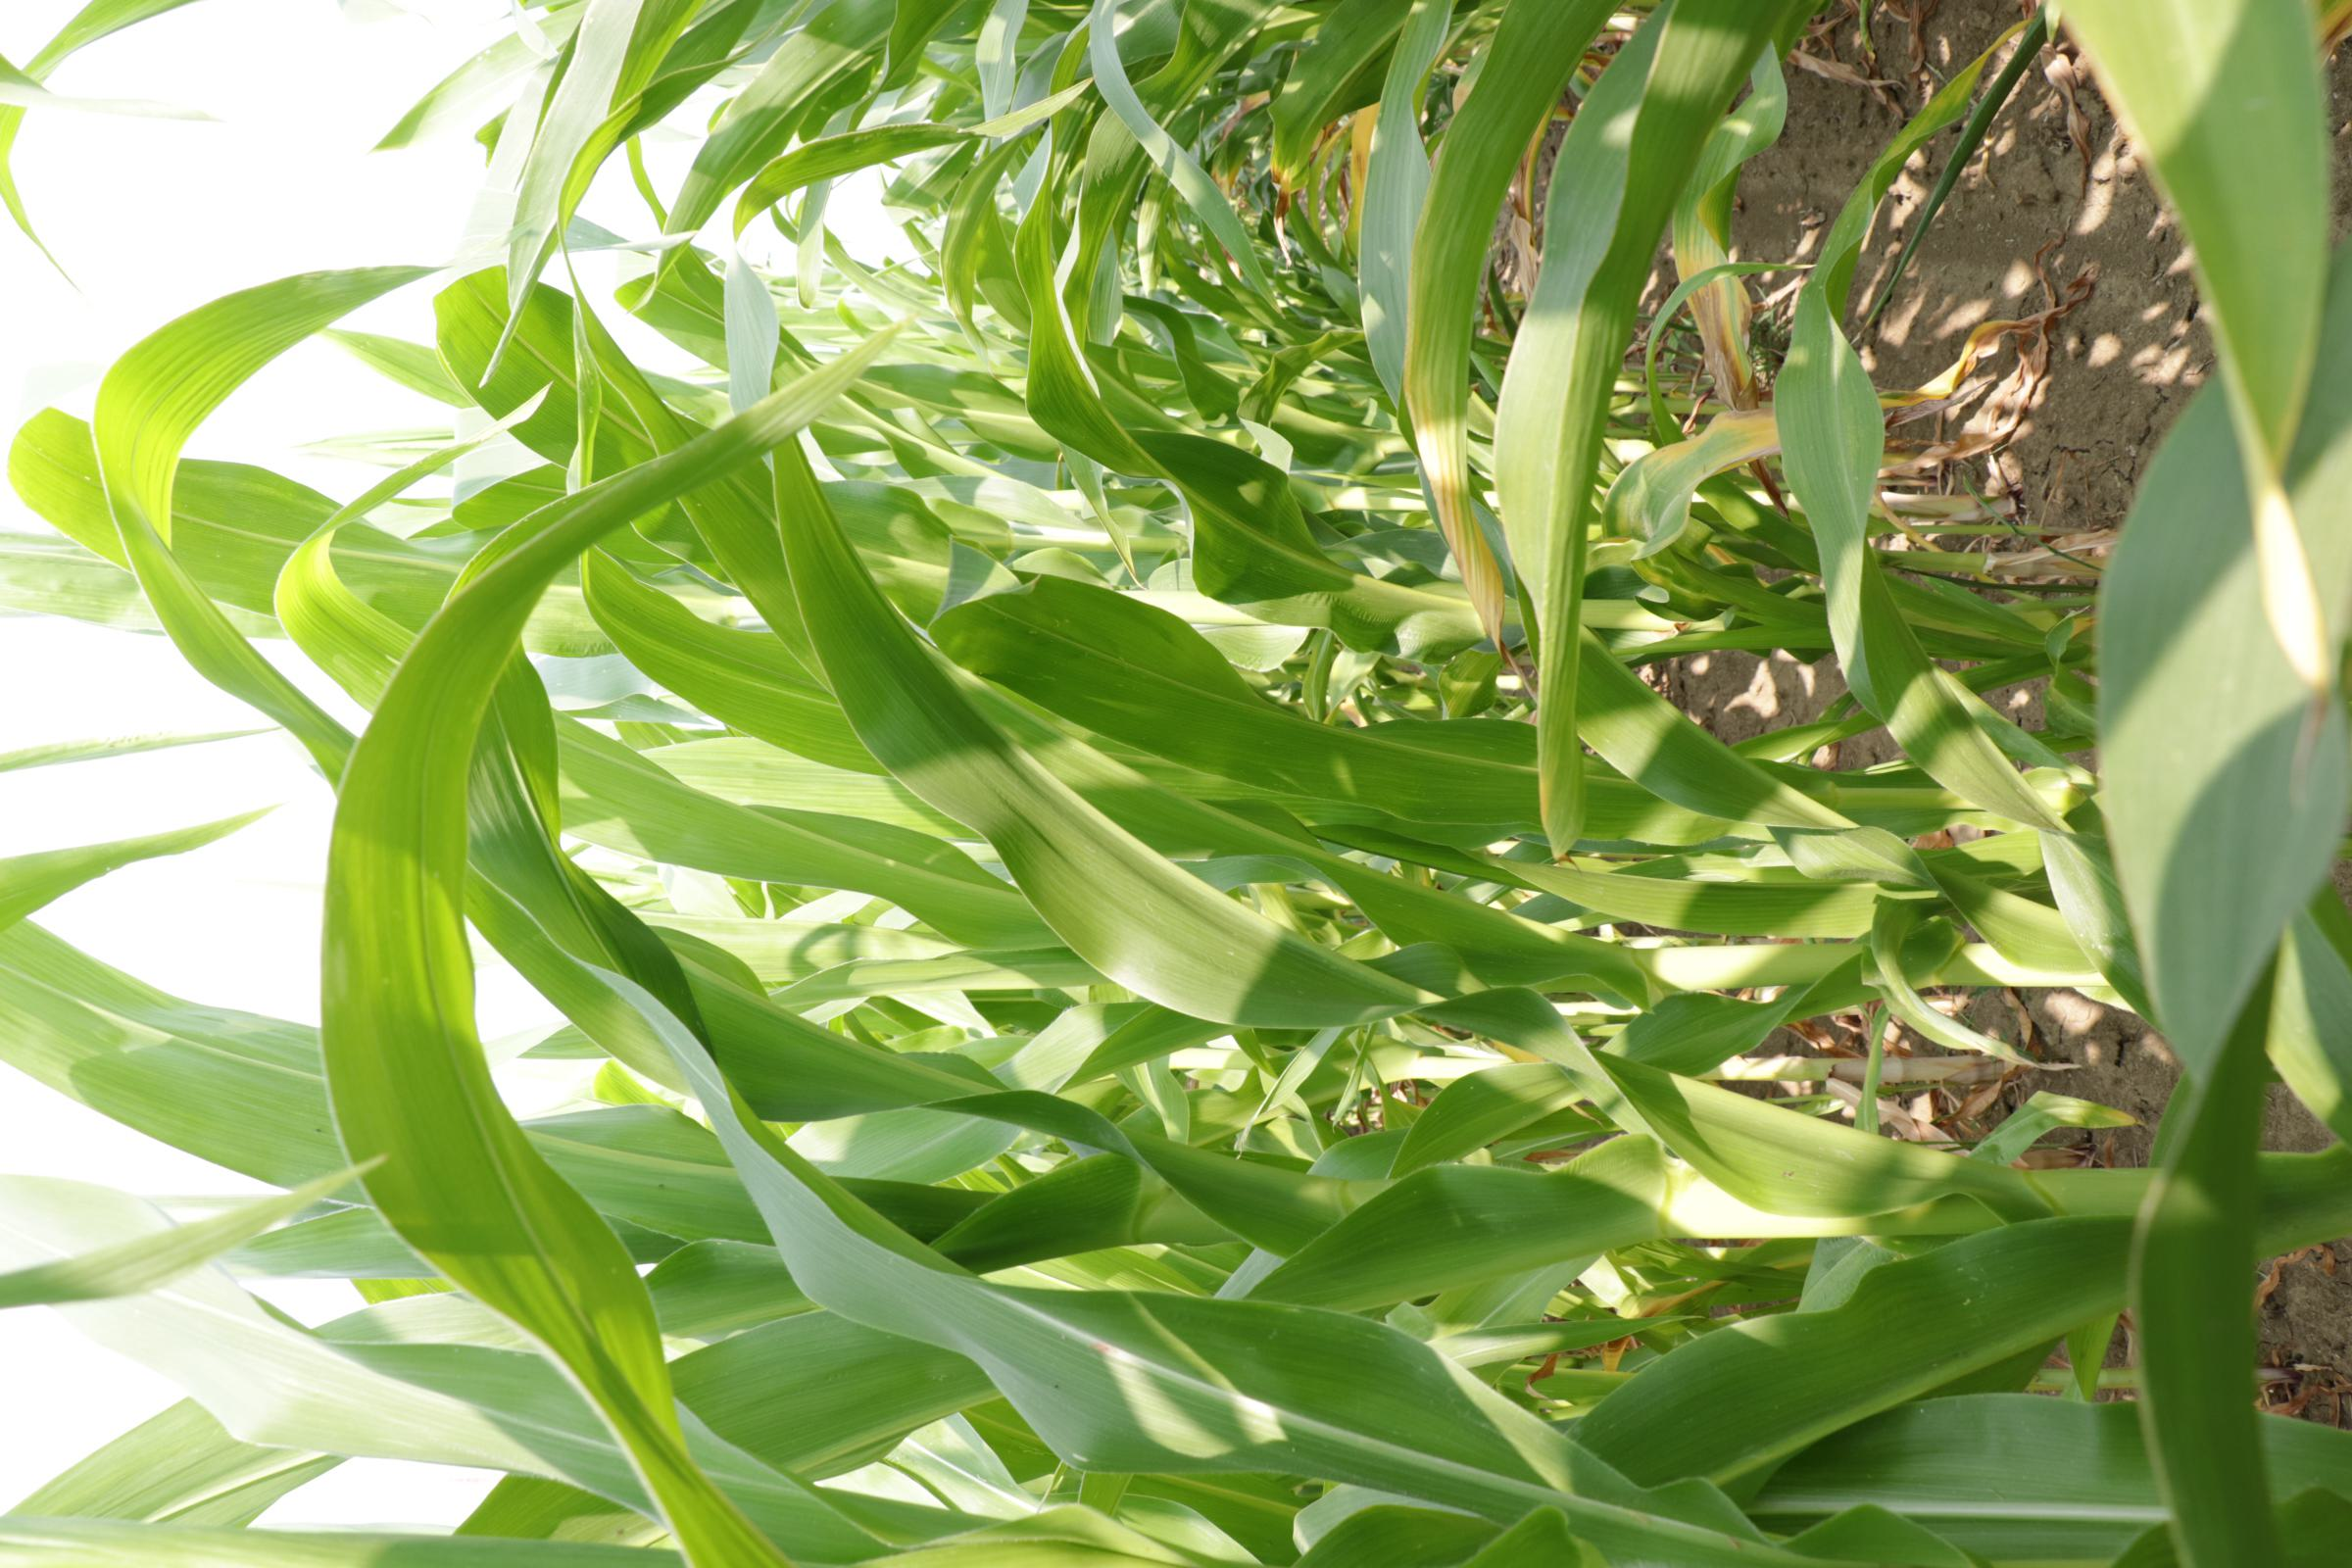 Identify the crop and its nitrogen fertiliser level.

maize, full nitrogen fertilisation
